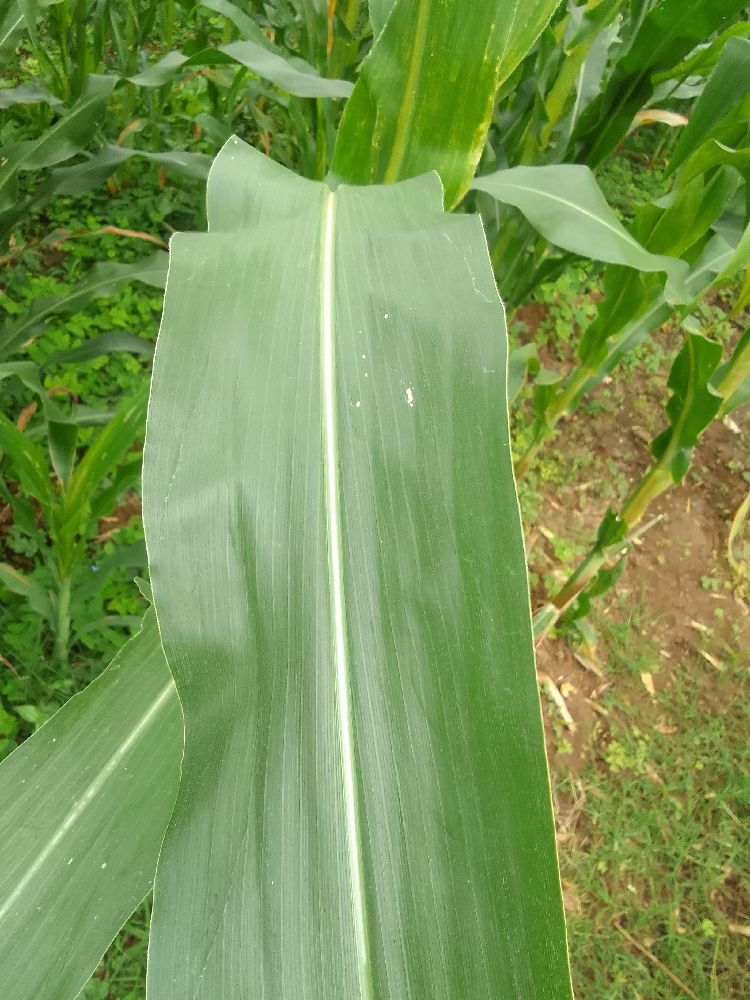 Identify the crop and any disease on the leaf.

maize, healthy
